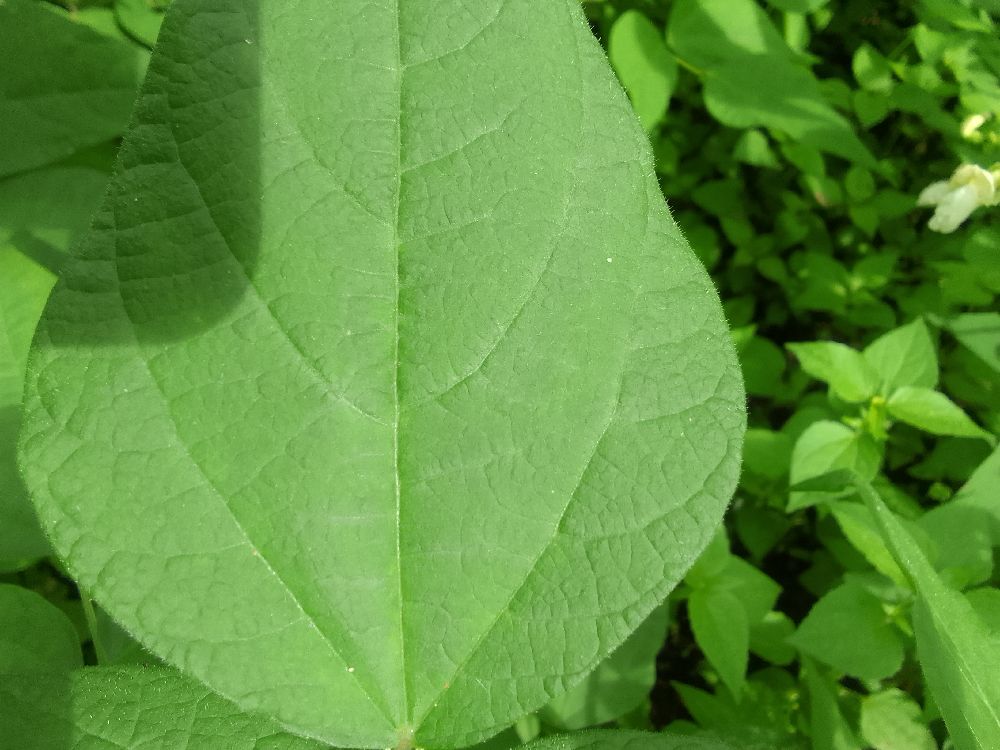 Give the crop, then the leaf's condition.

common bean, healthy
